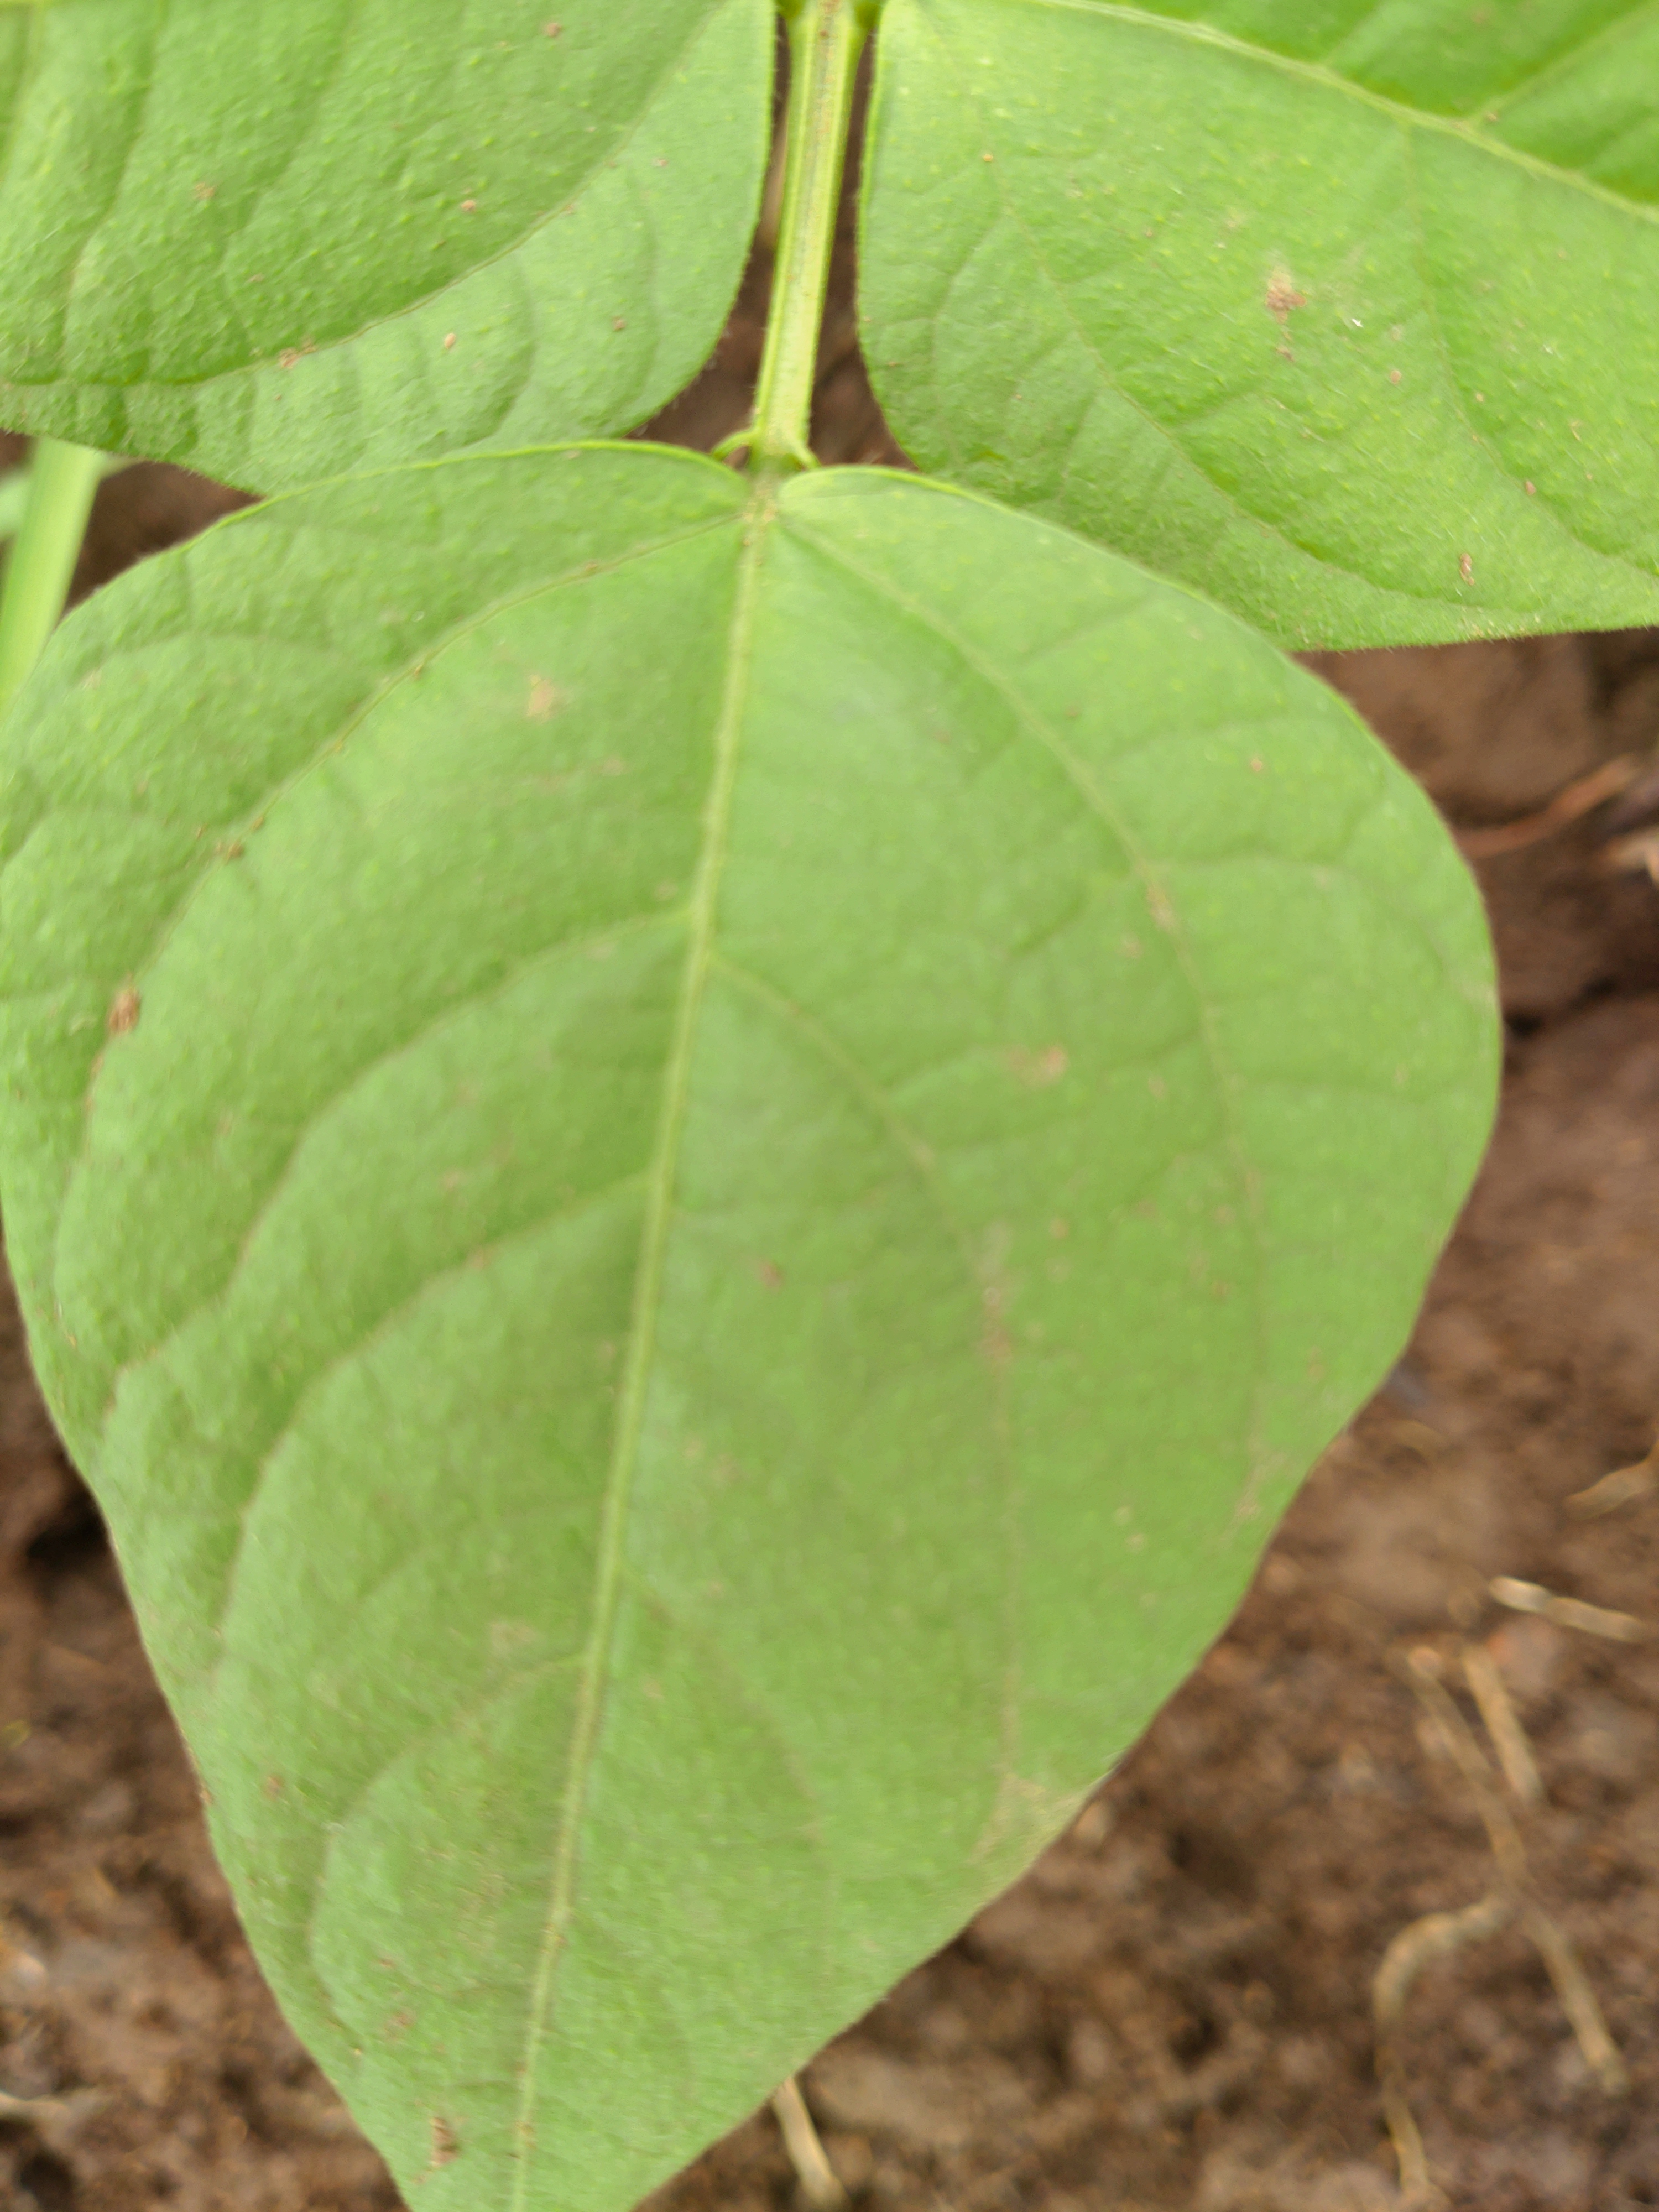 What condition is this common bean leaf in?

healthy
